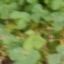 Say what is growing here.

unstructured weed
